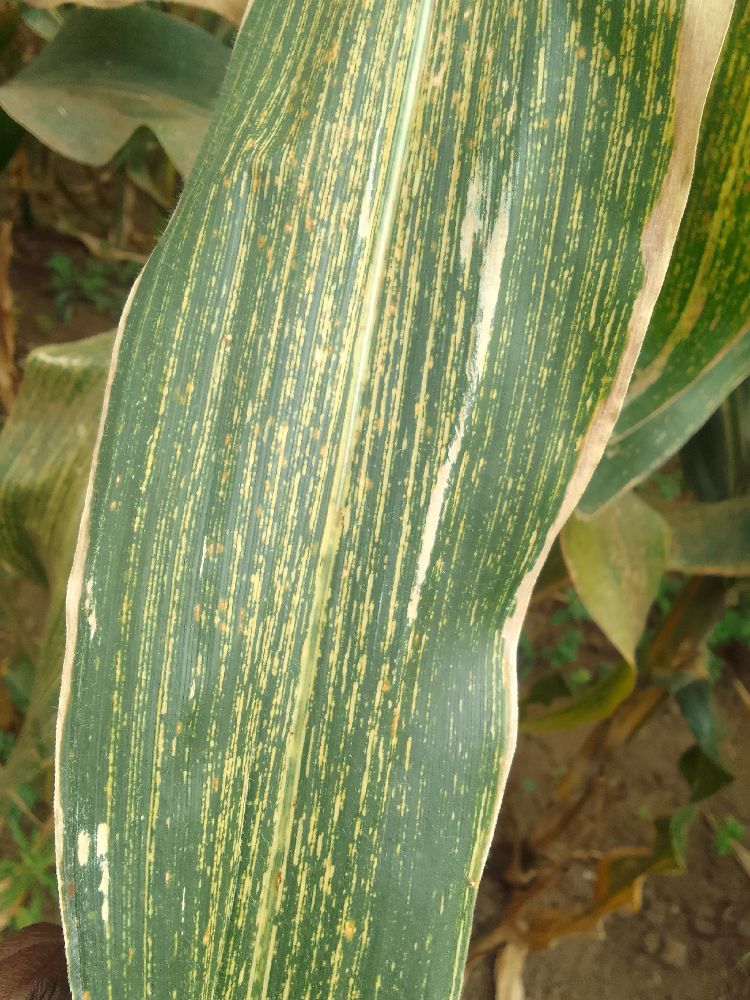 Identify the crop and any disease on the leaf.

maize, maize streak virus
